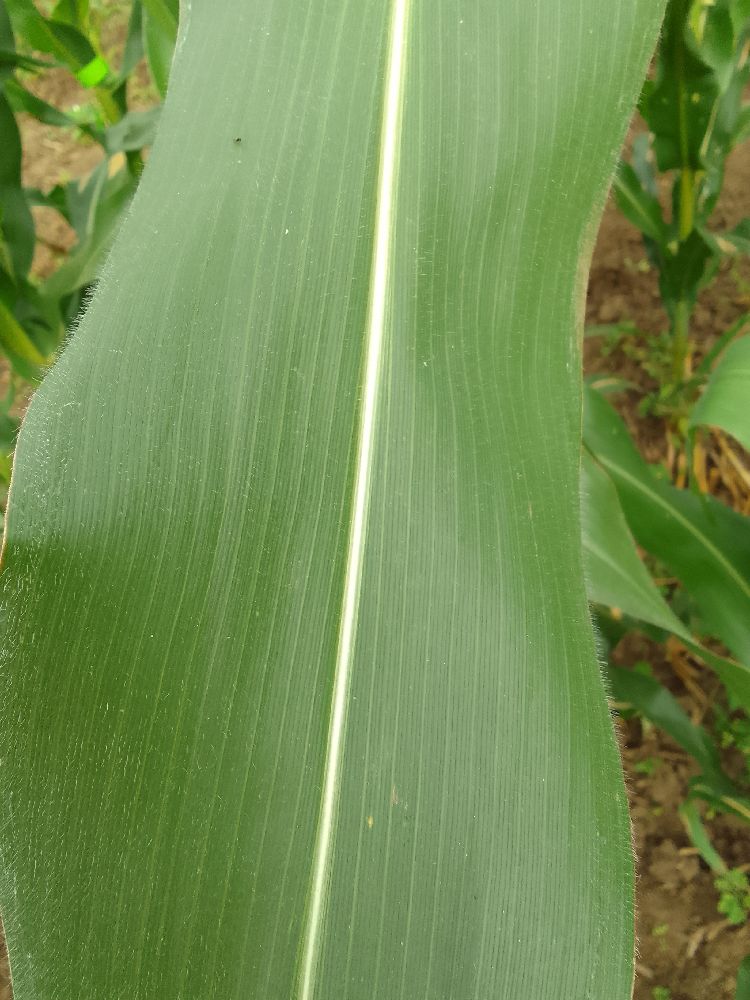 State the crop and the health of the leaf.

maize, healthy
